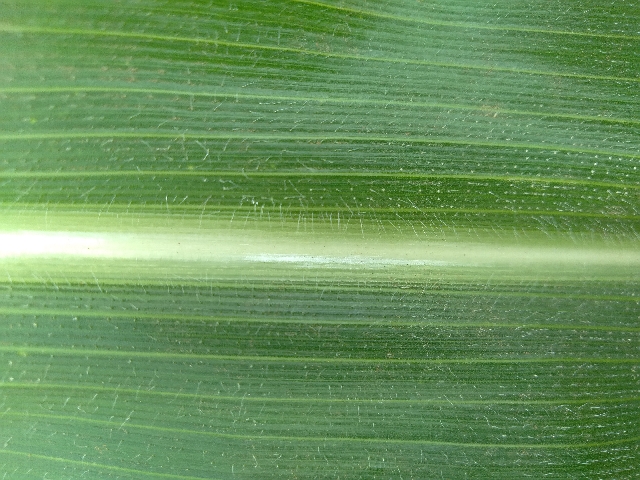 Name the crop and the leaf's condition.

maize, healthy
